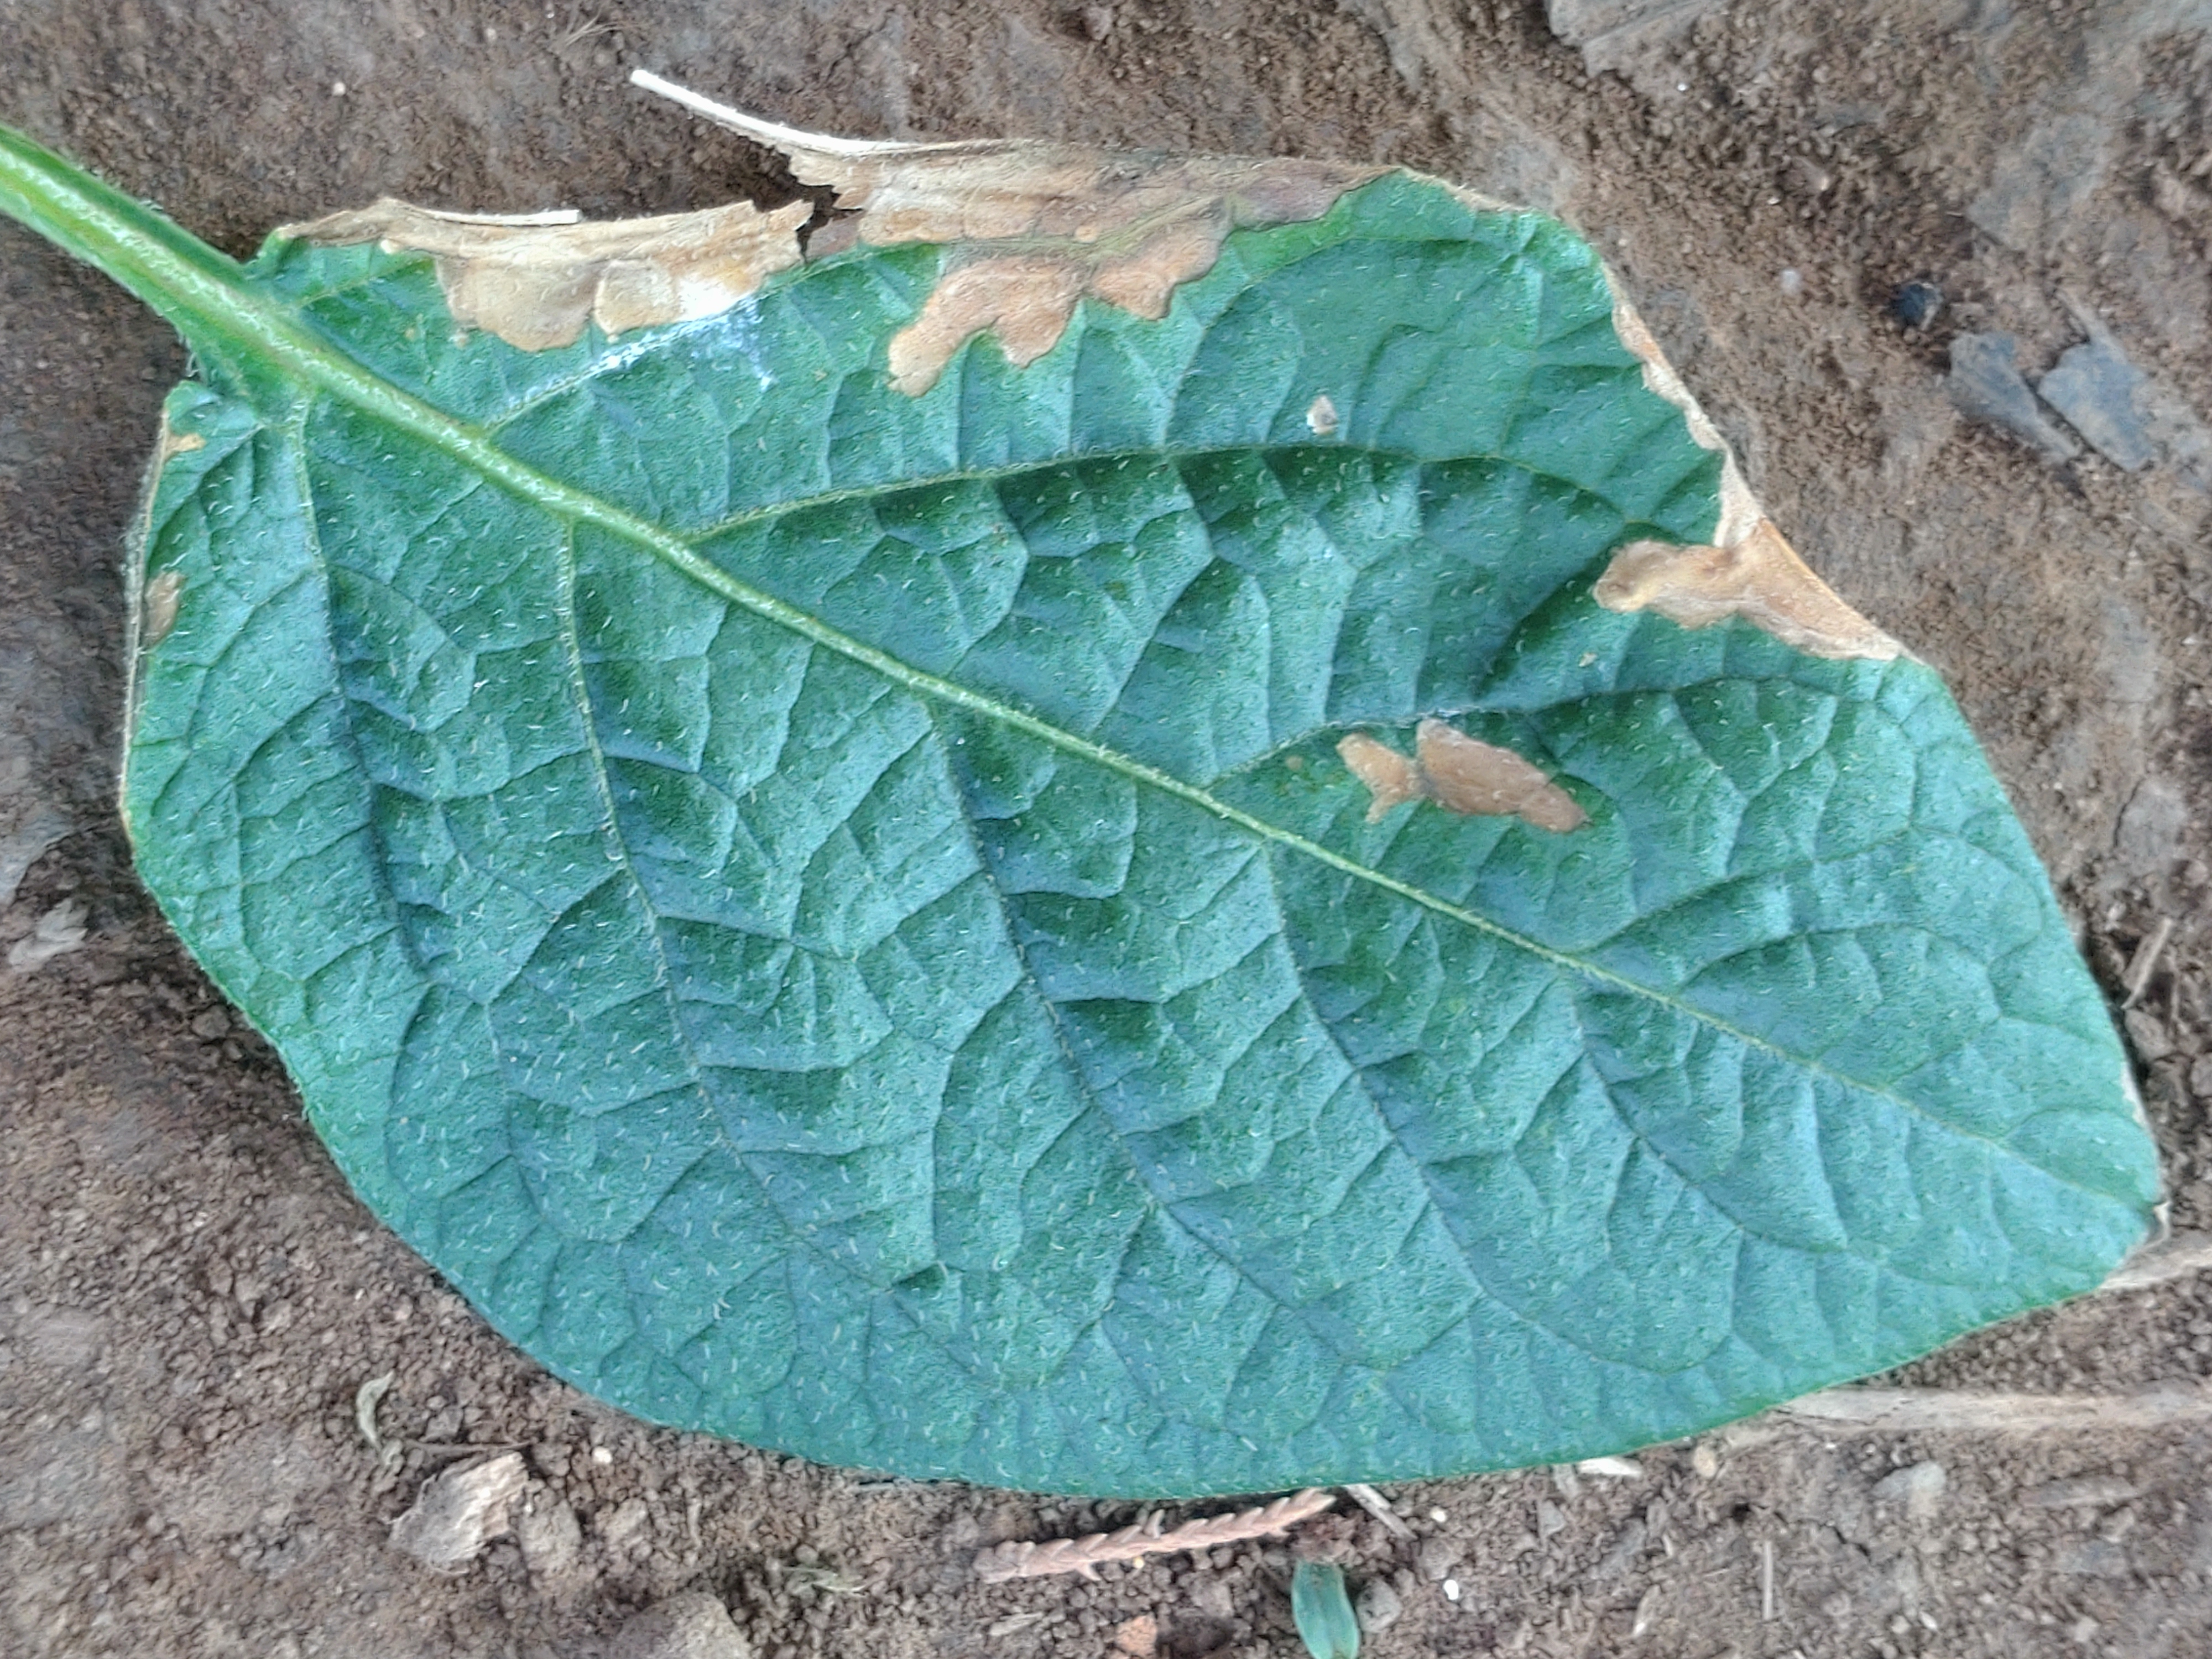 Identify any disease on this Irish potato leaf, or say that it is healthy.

early blight
